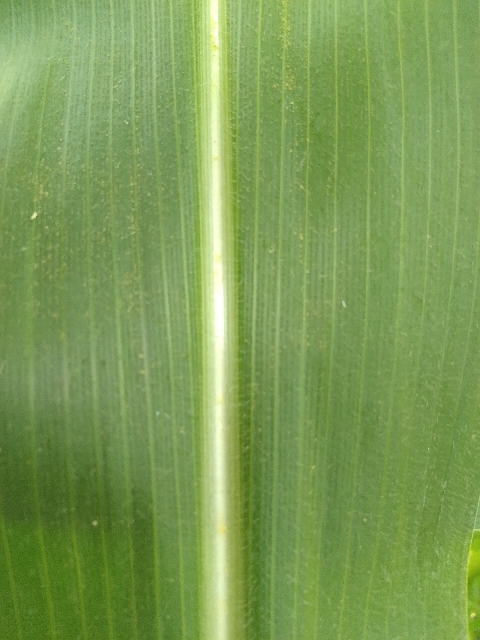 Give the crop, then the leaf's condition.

maize, healthy
